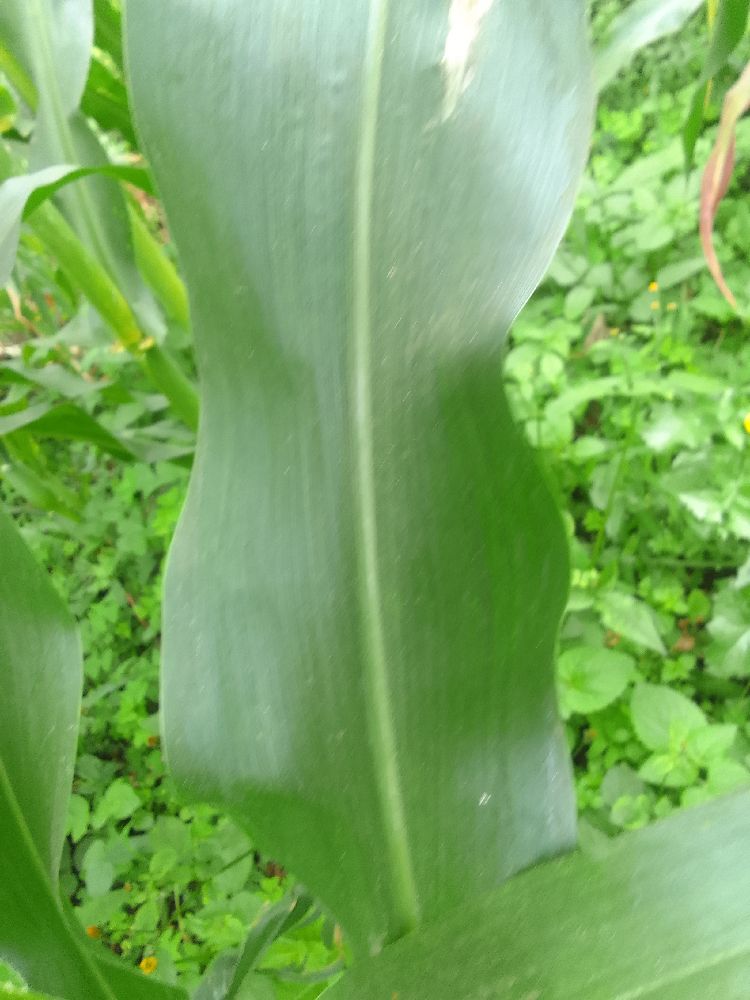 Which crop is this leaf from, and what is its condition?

maize, healthy
